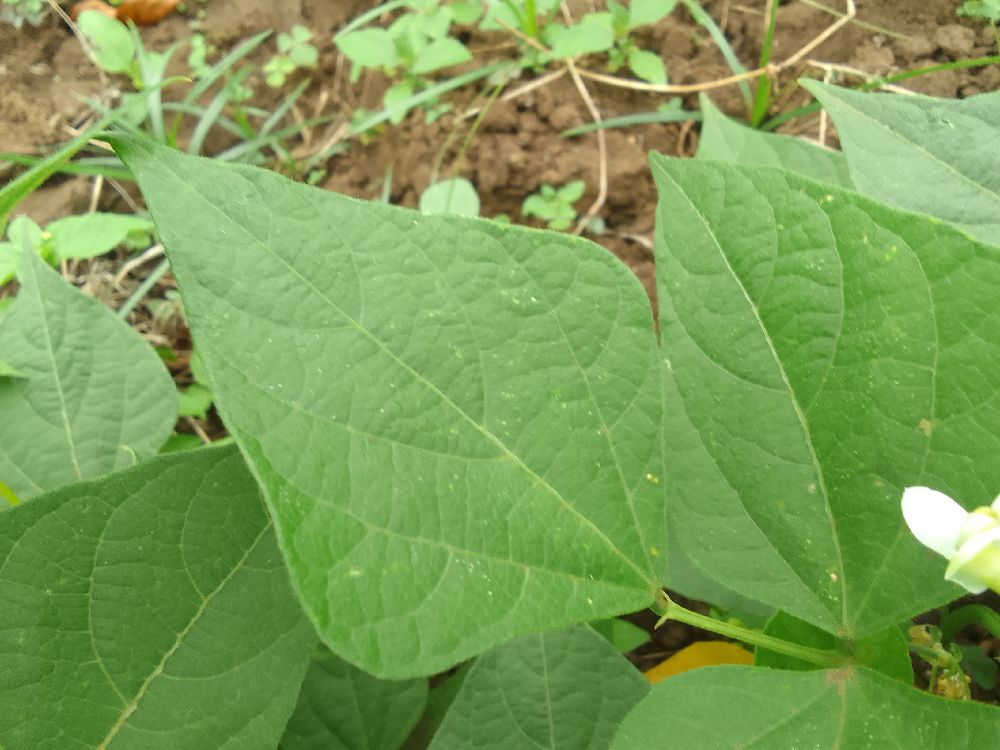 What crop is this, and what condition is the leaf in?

common bean, healthy
